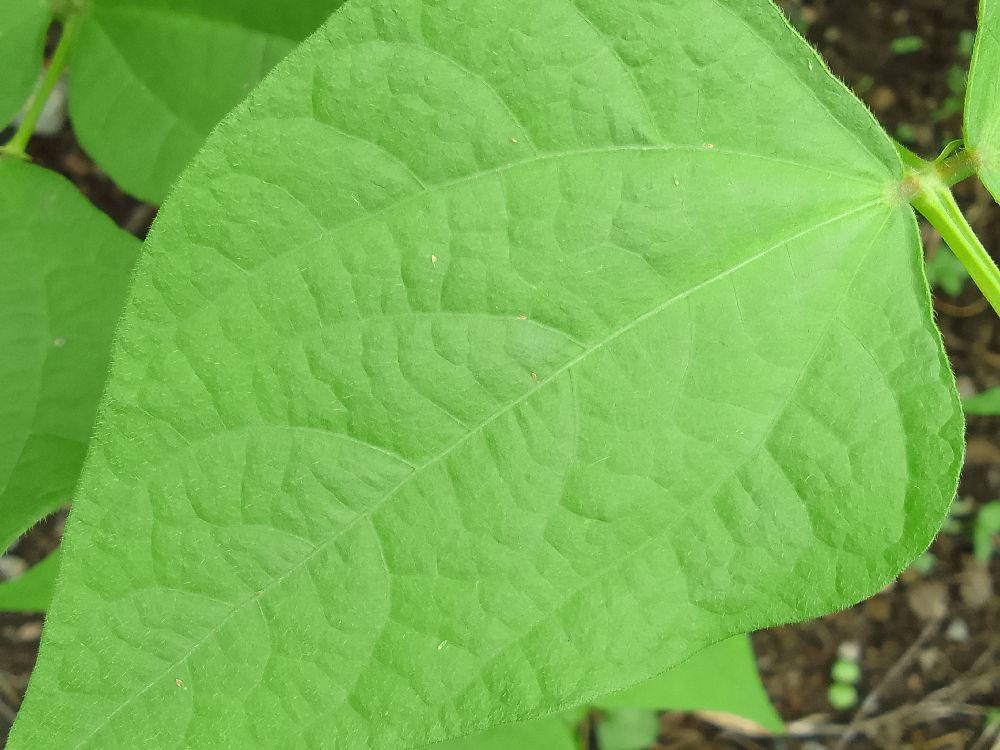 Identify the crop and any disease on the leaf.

common bean, healthy
